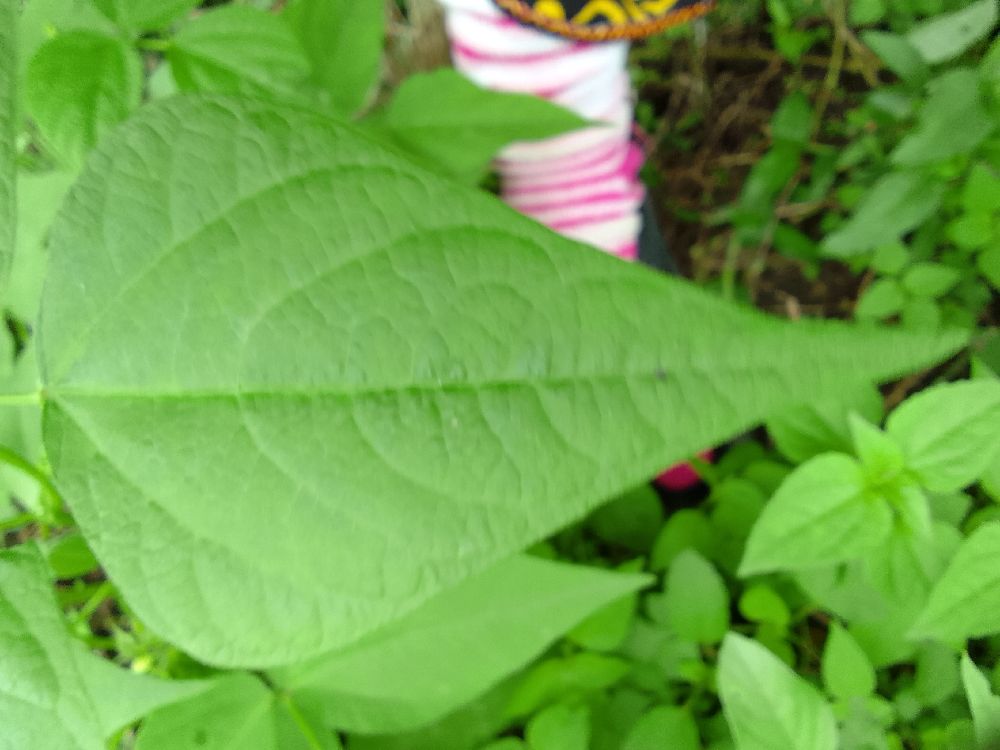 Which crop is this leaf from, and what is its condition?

common bean, healthy
